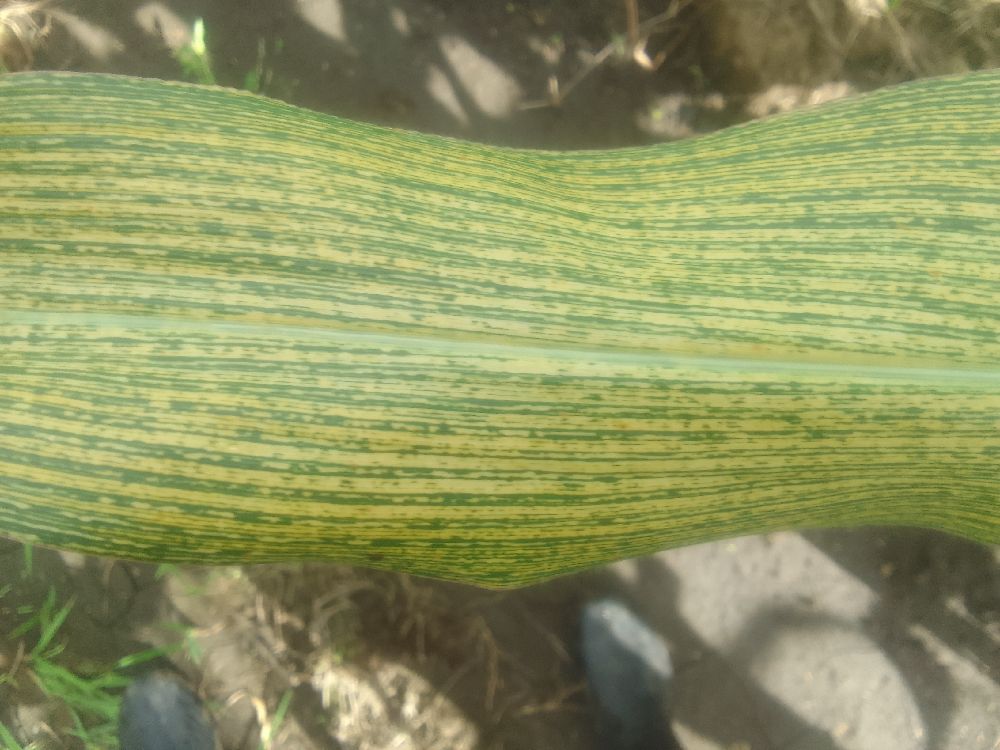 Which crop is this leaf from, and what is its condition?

maize, maize streak virus
